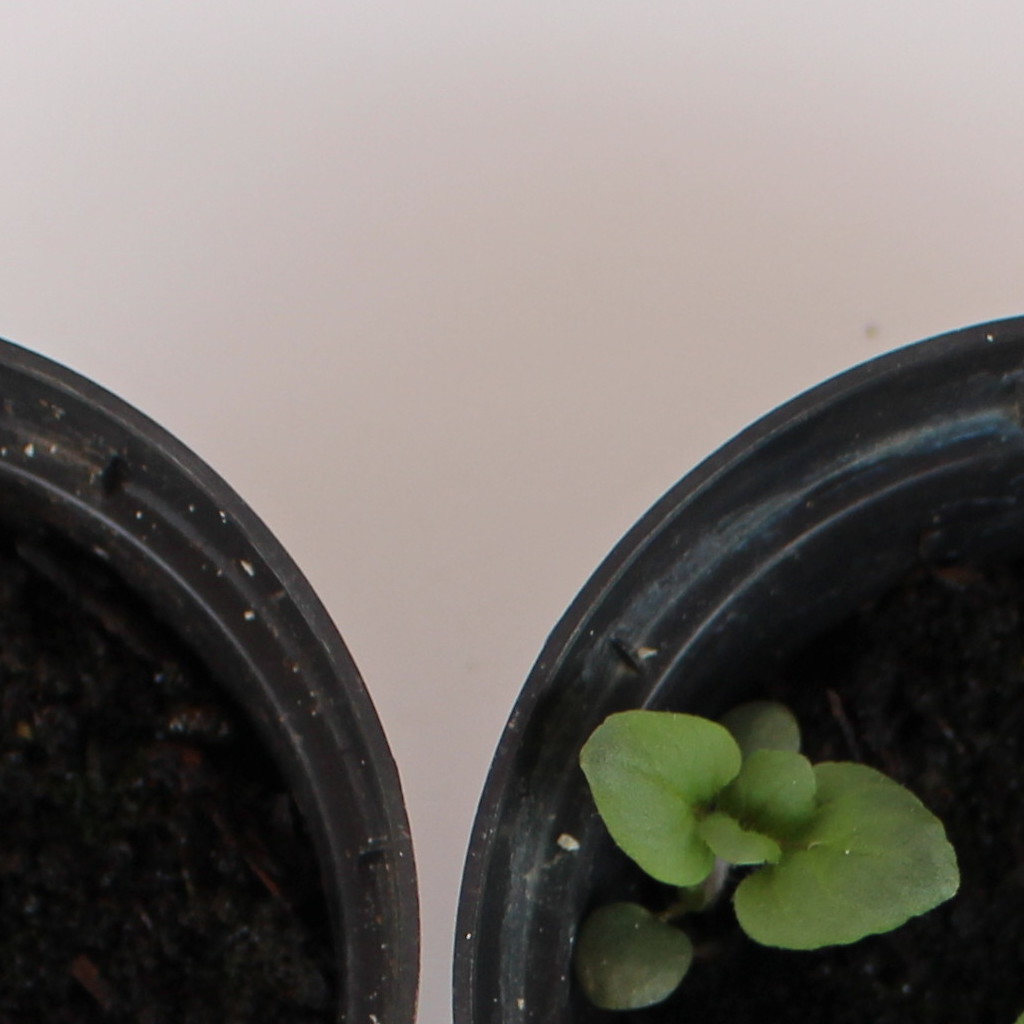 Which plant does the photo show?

Veronica persica
